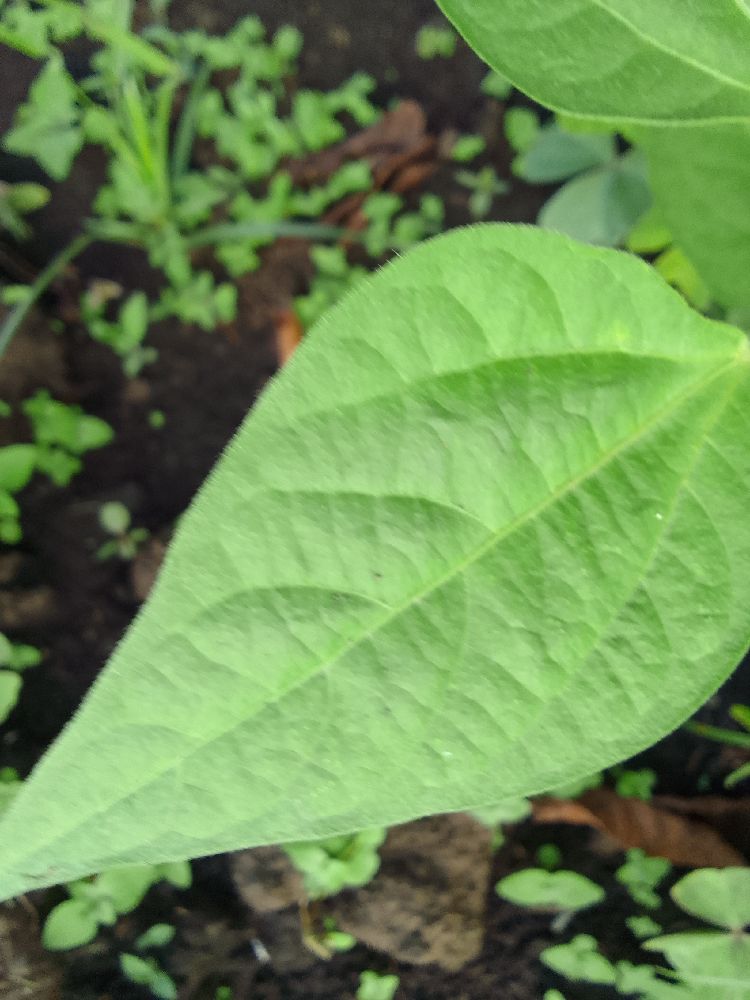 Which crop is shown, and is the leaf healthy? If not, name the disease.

common bean, healthy
